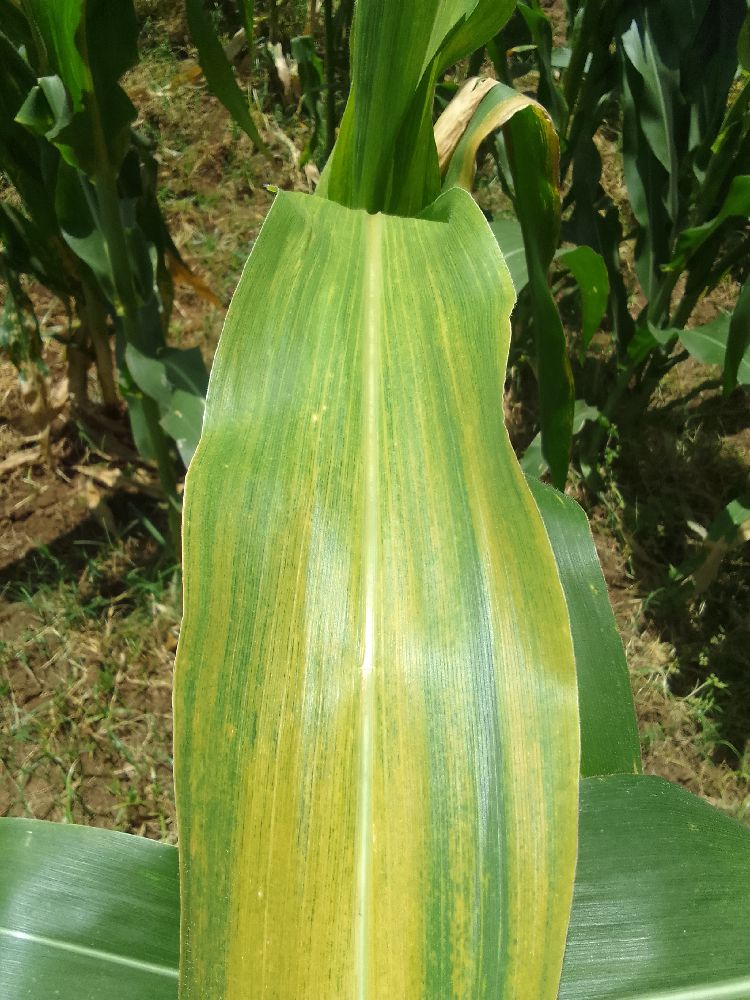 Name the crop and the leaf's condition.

maize, maize lethal necrosis
